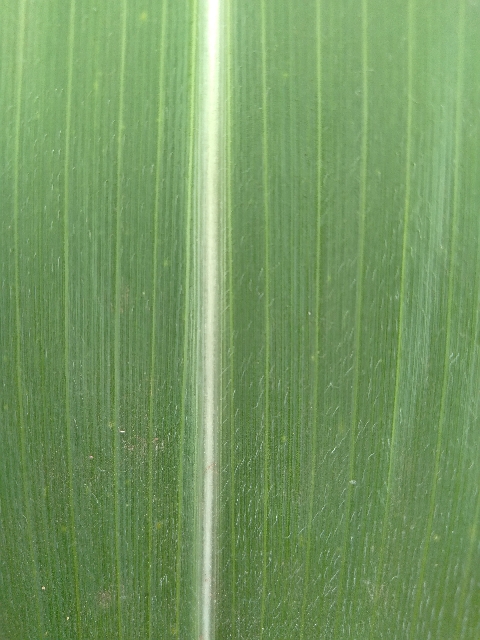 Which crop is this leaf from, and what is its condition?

maize, healthy
